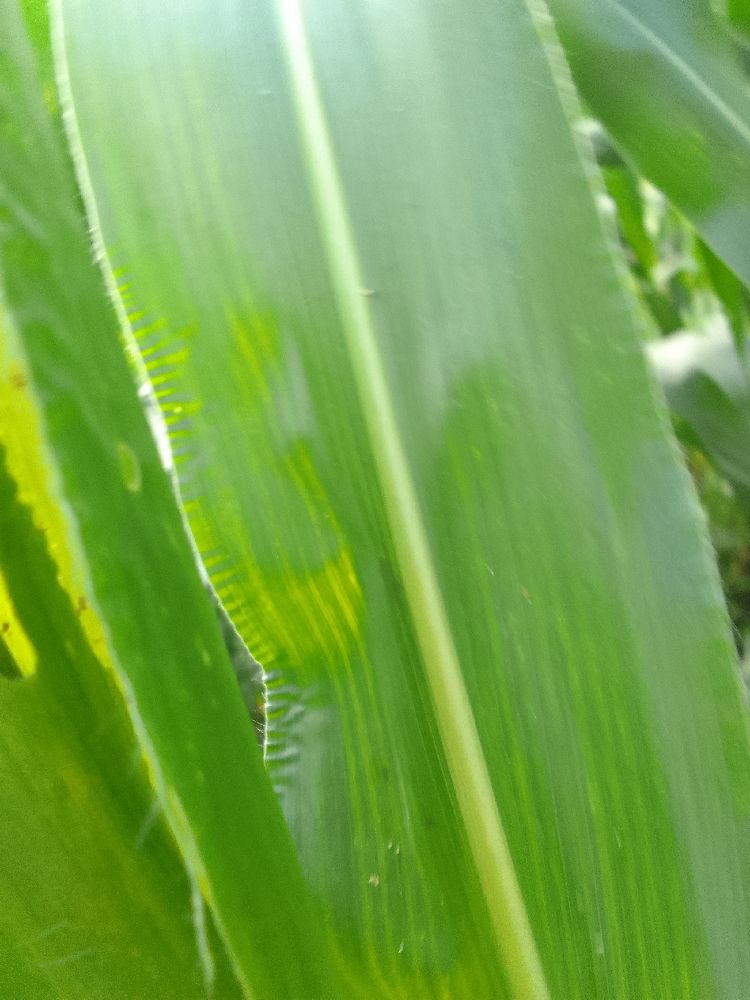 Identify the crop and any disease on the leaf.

maize, healthy
